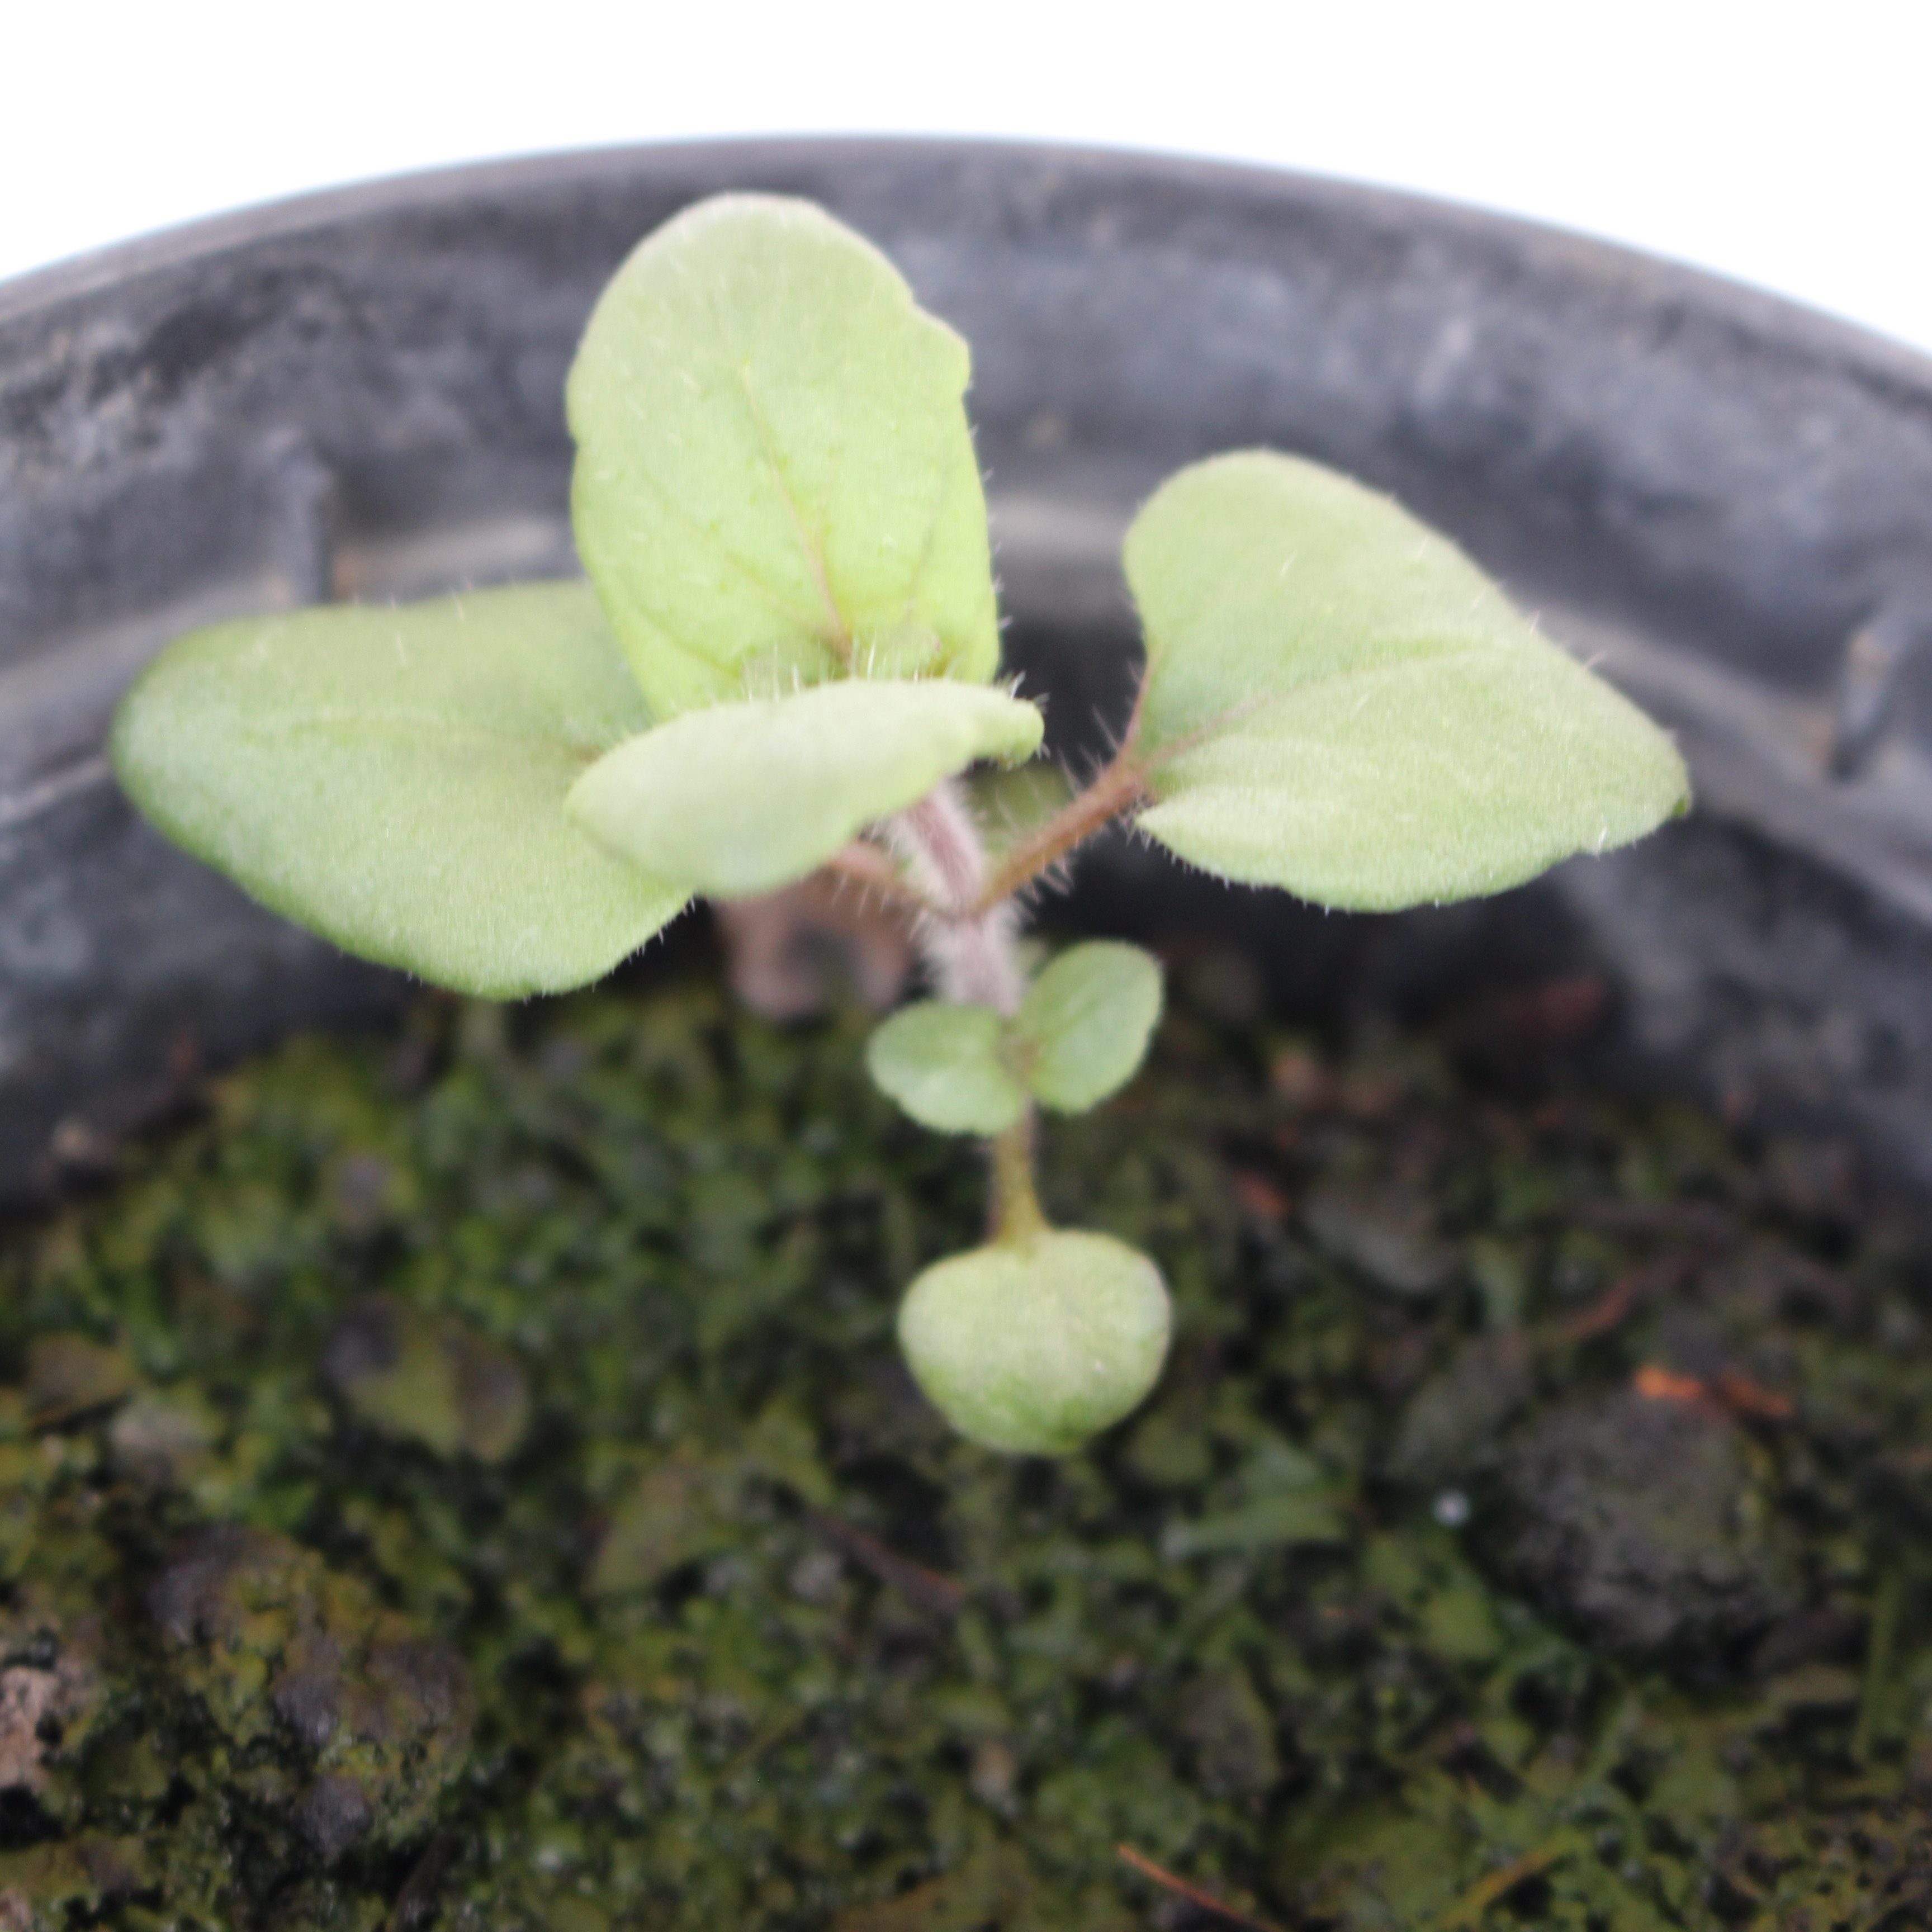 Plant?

Veronica persica
